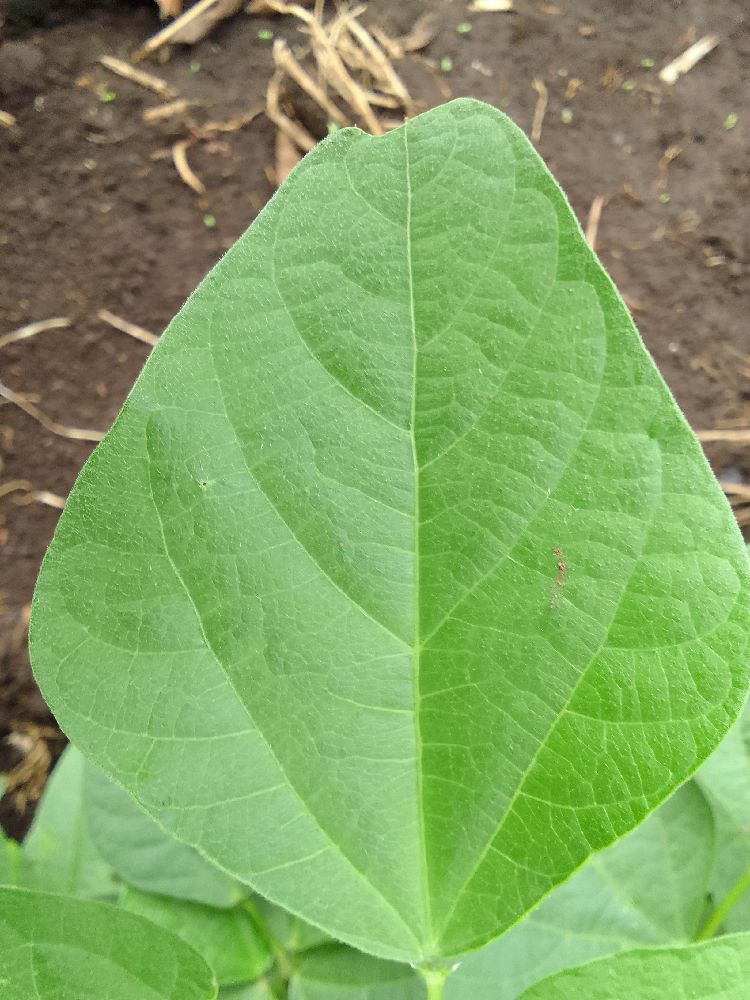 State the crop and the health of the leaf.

common bean, healthy
